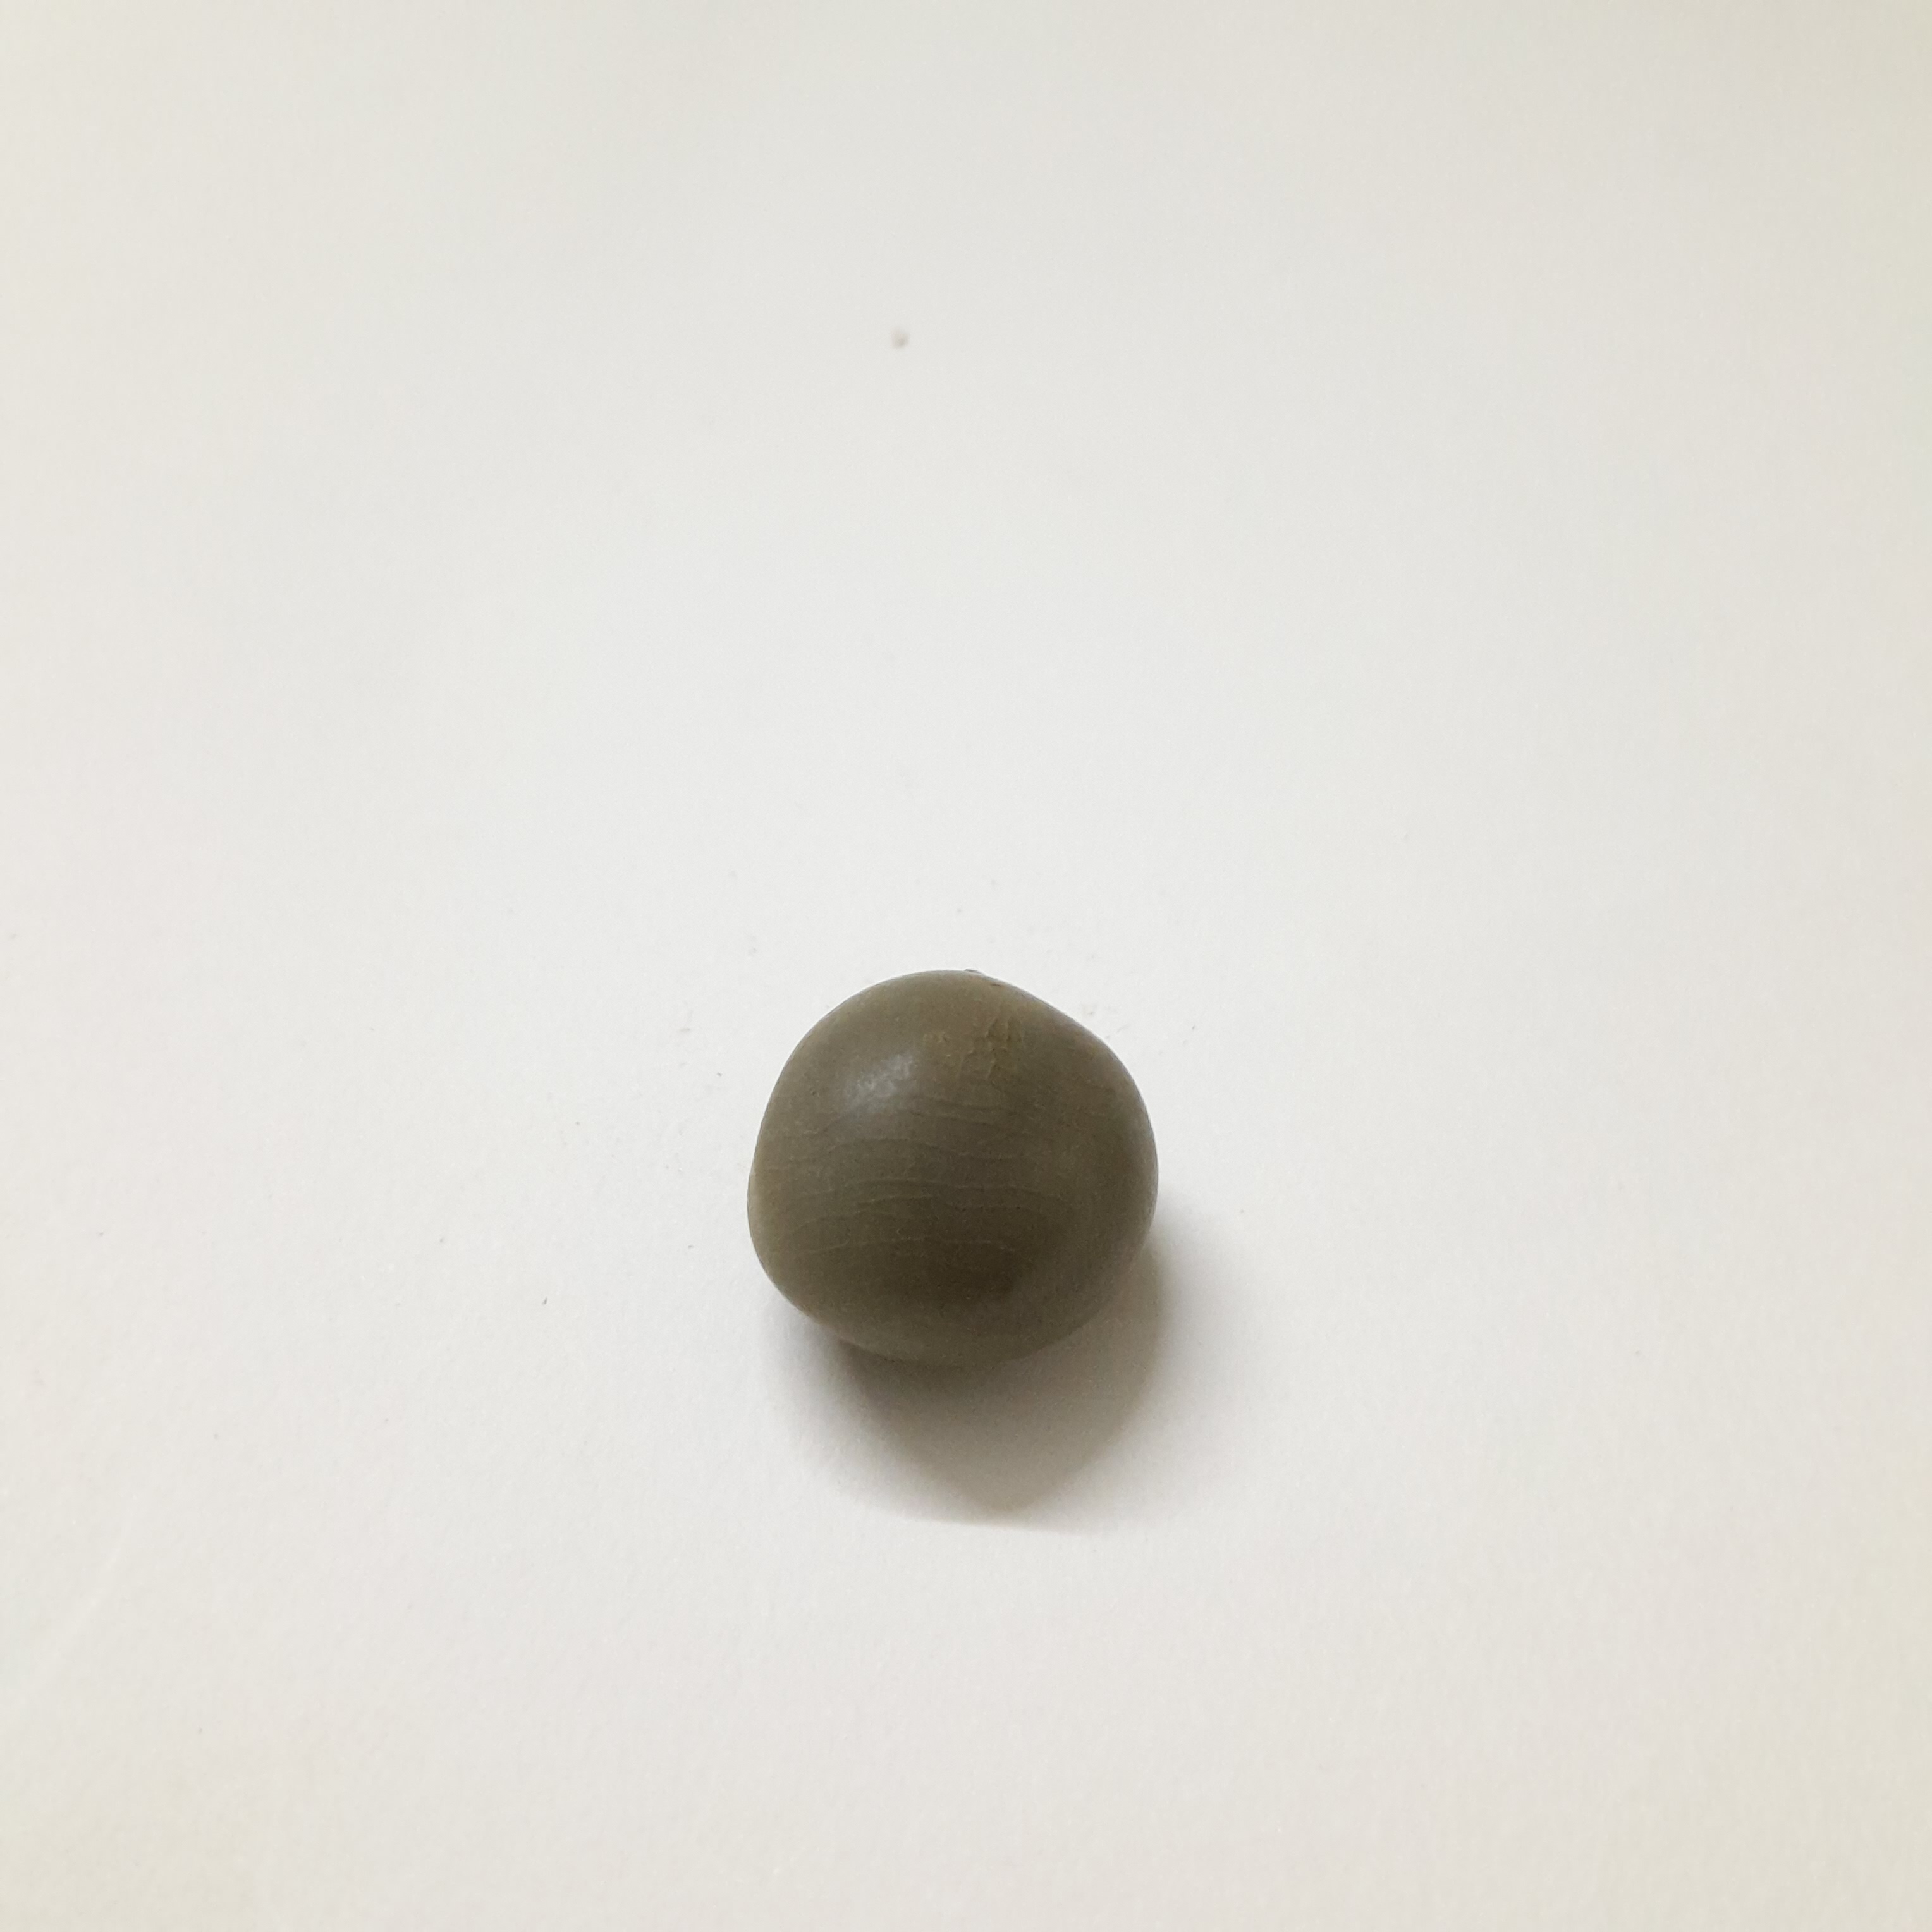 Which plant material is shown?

sagargota
